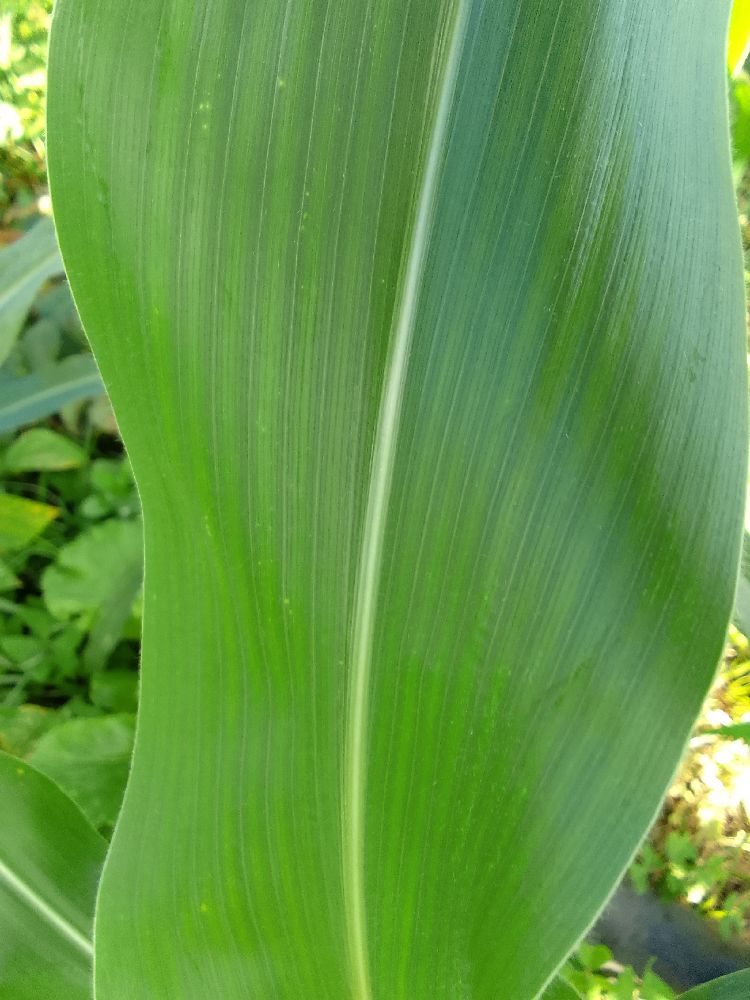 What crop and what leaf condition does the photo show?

maize, healthy
